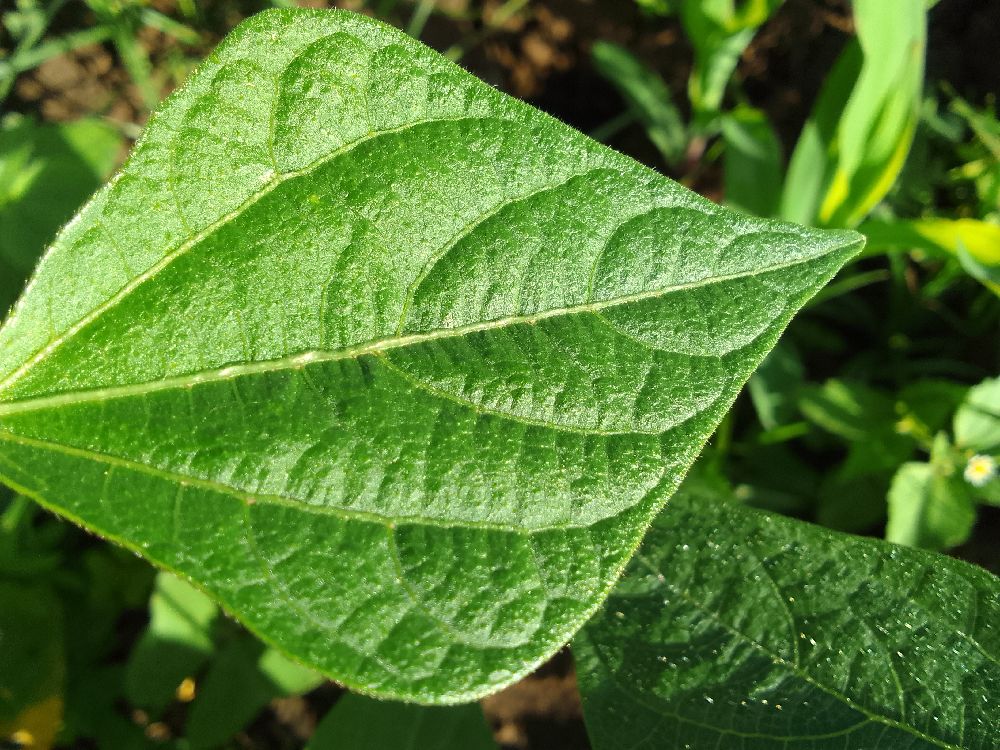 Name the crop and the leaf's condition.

common bean, healthy
